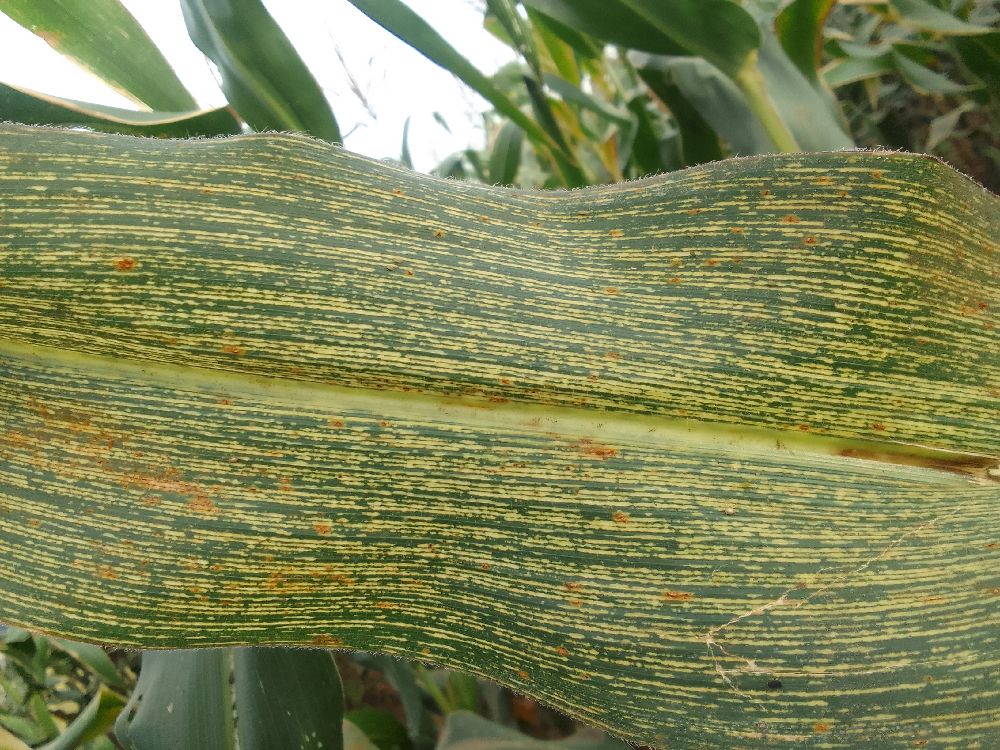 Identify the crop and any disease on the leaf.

maize, maize streak virus
